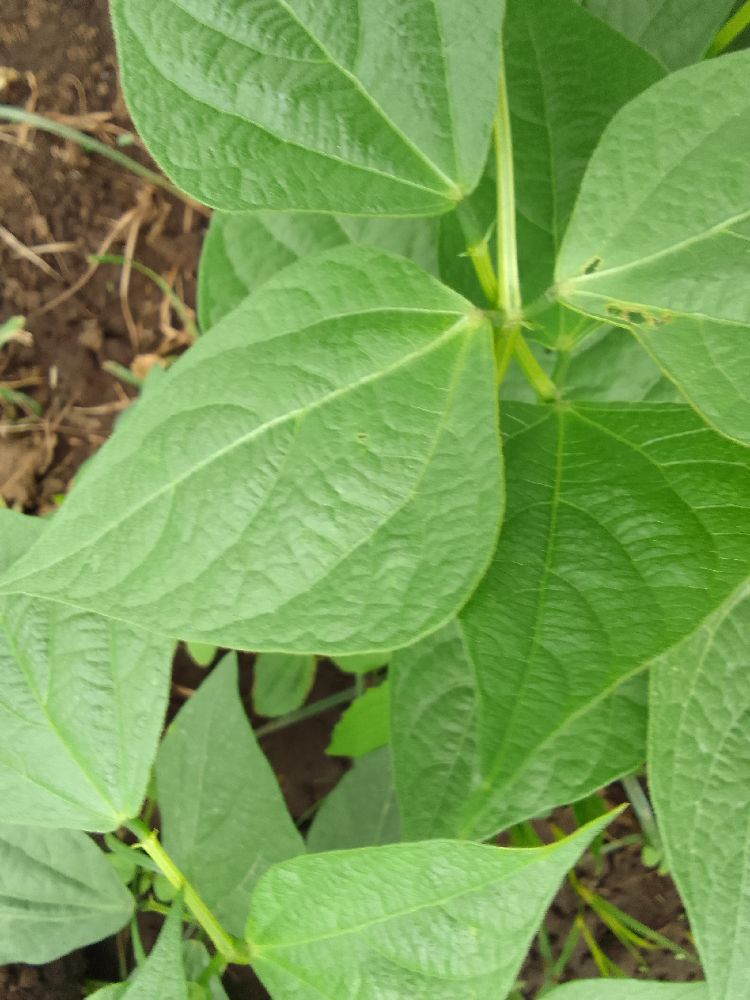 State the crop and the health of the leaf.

common bean, healthy
